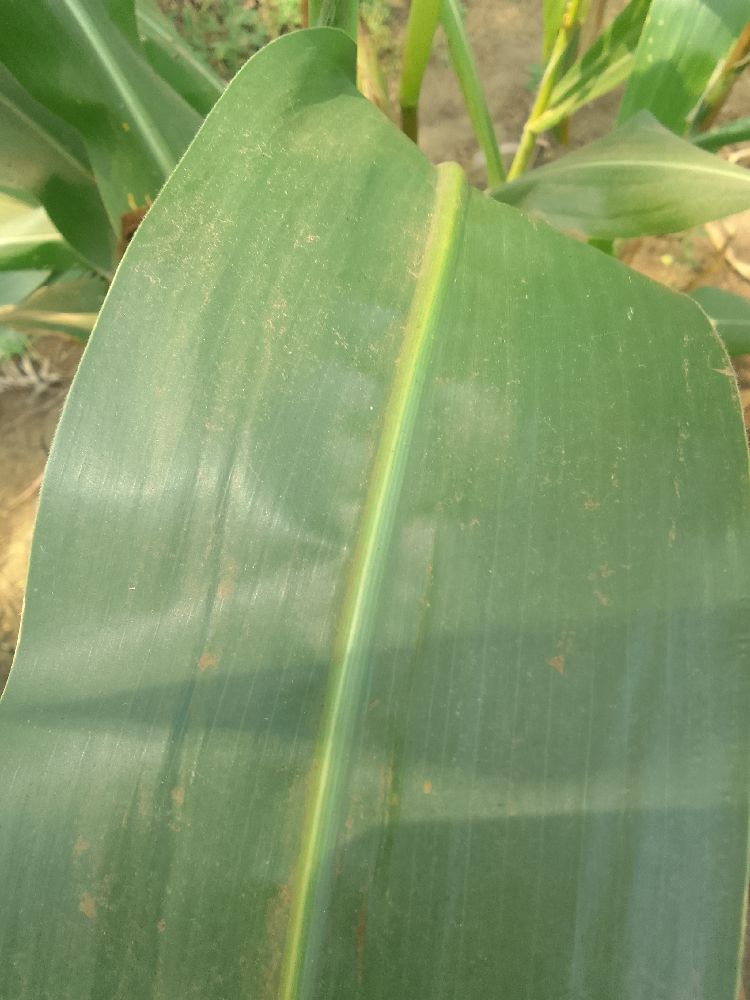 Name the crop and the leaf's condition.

maize, healthy
